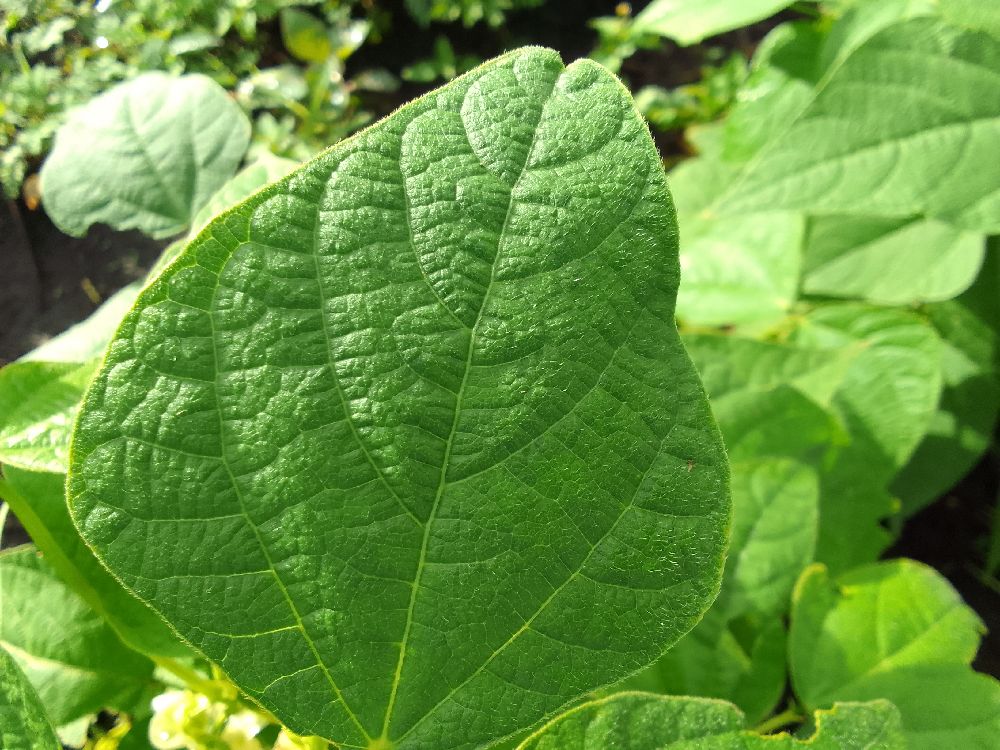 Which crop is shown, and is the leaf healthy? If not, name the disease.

common bean, healthy
